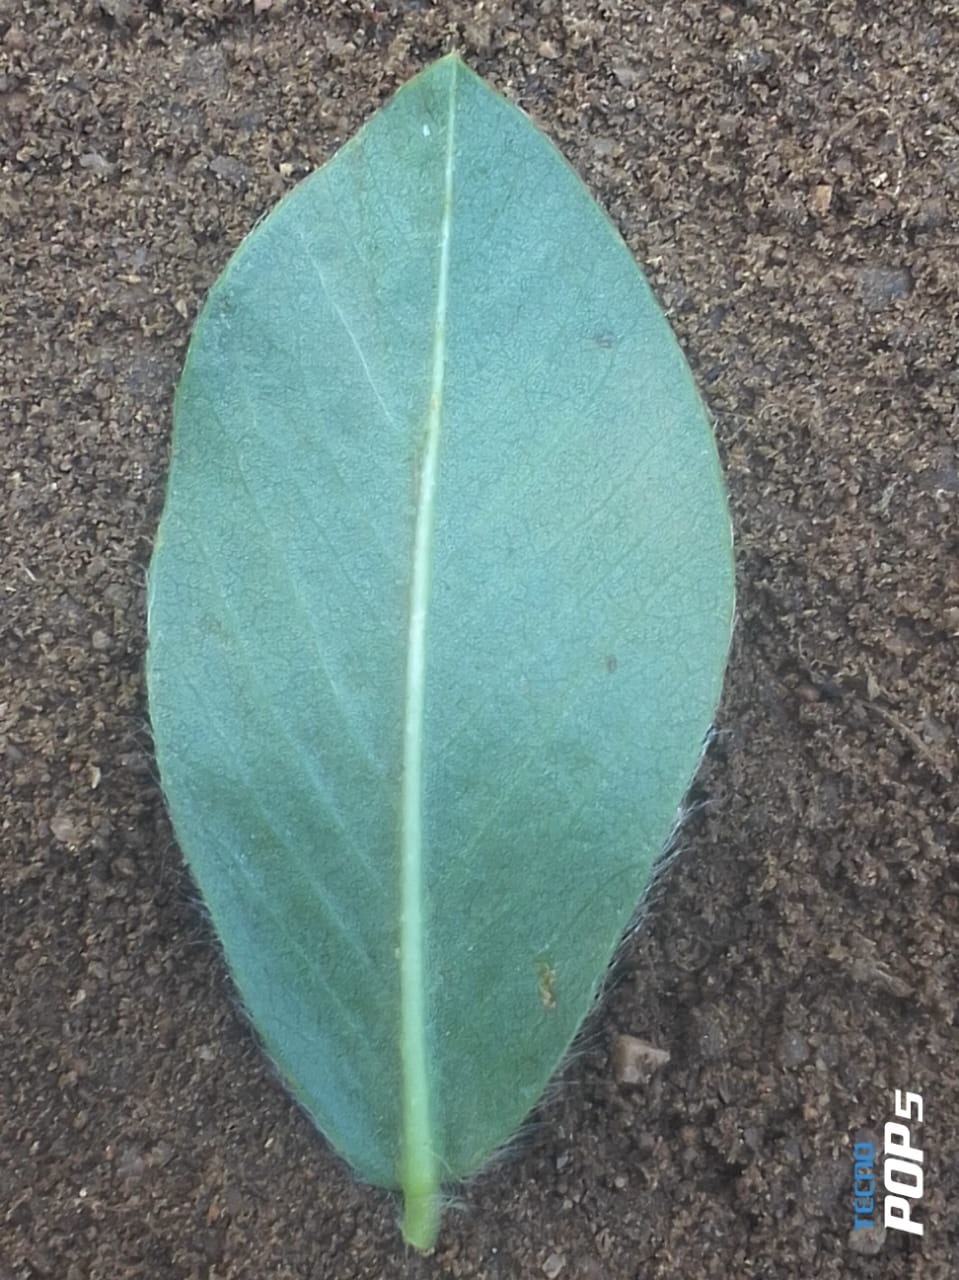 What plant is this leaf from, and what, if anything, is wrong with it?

peanut, healthy leaves
